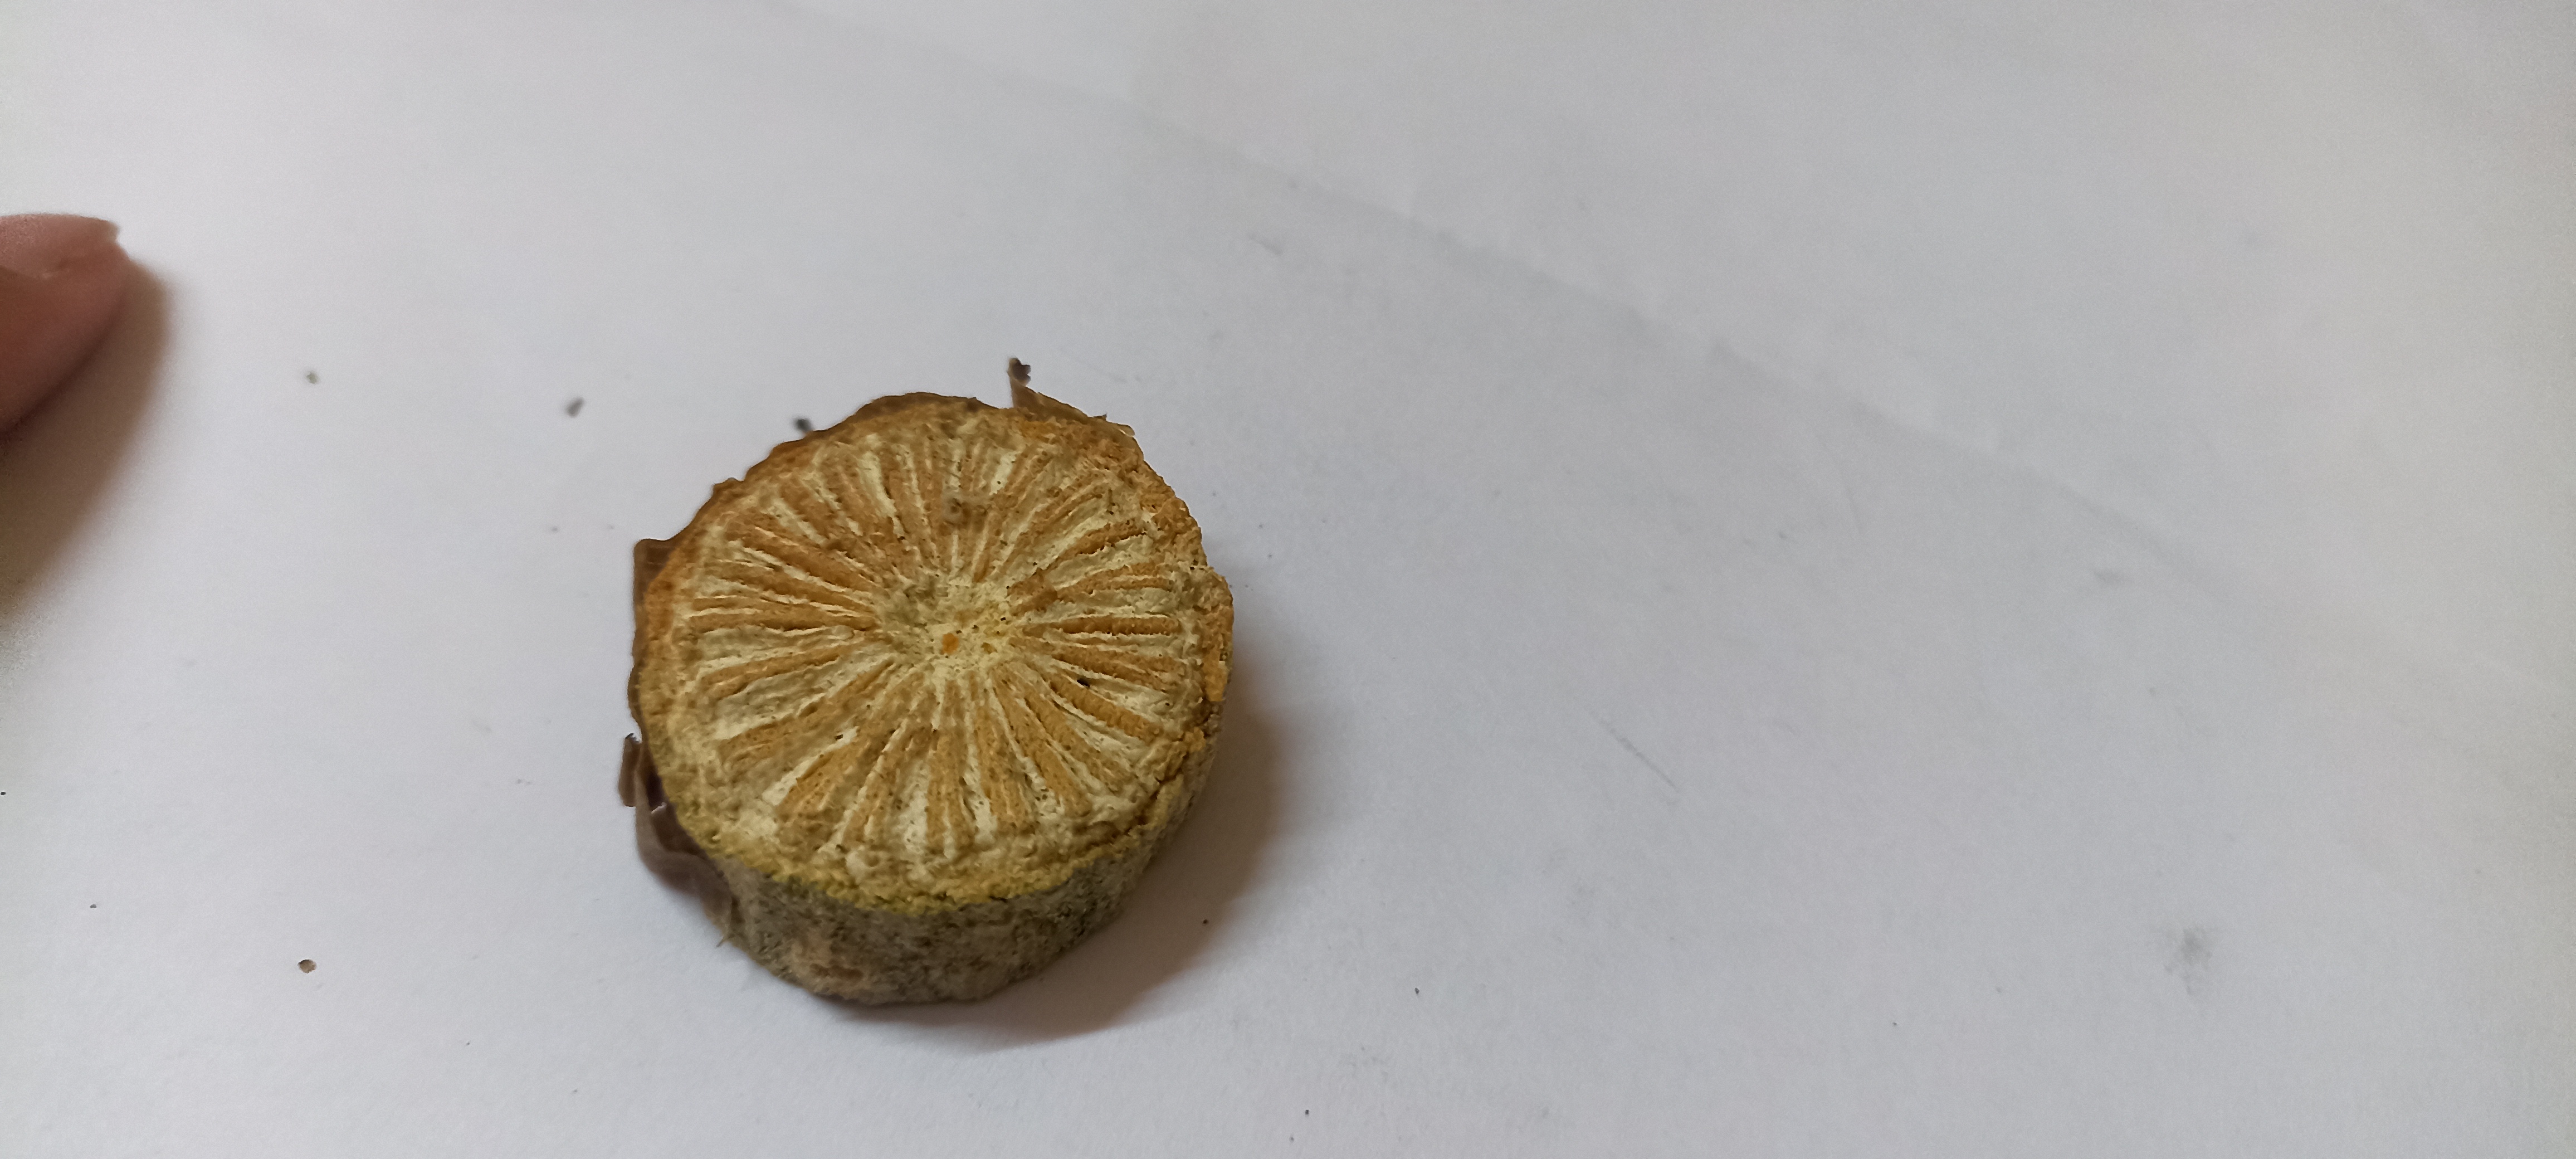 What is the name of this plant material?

gulvel
